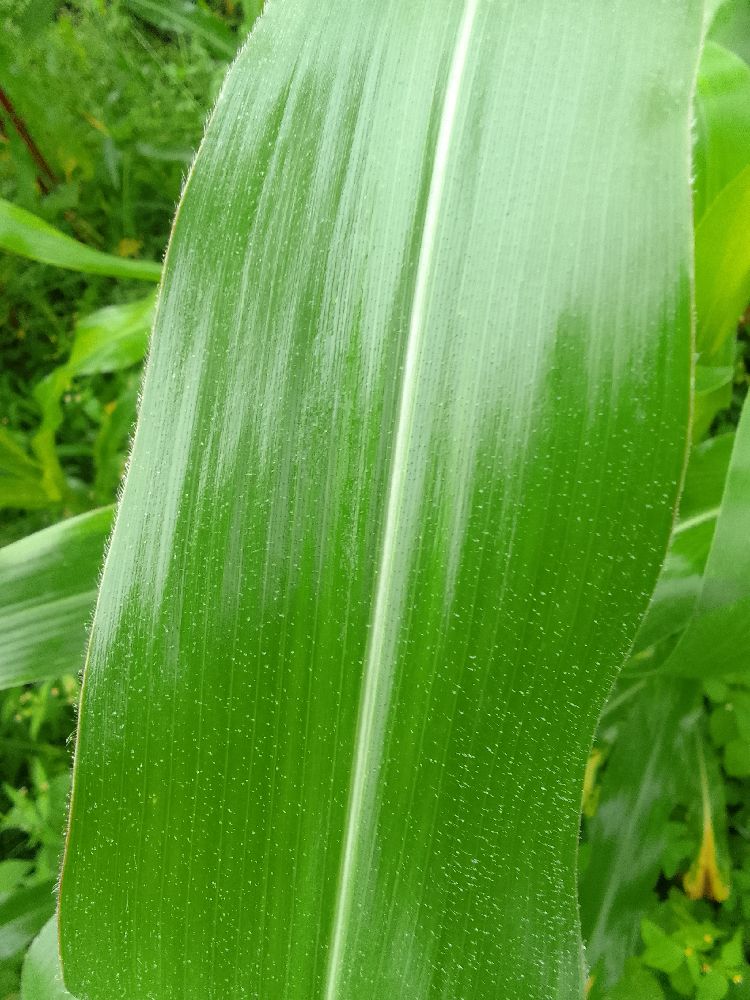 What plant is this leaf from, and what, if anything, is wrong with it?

maize, healthy
